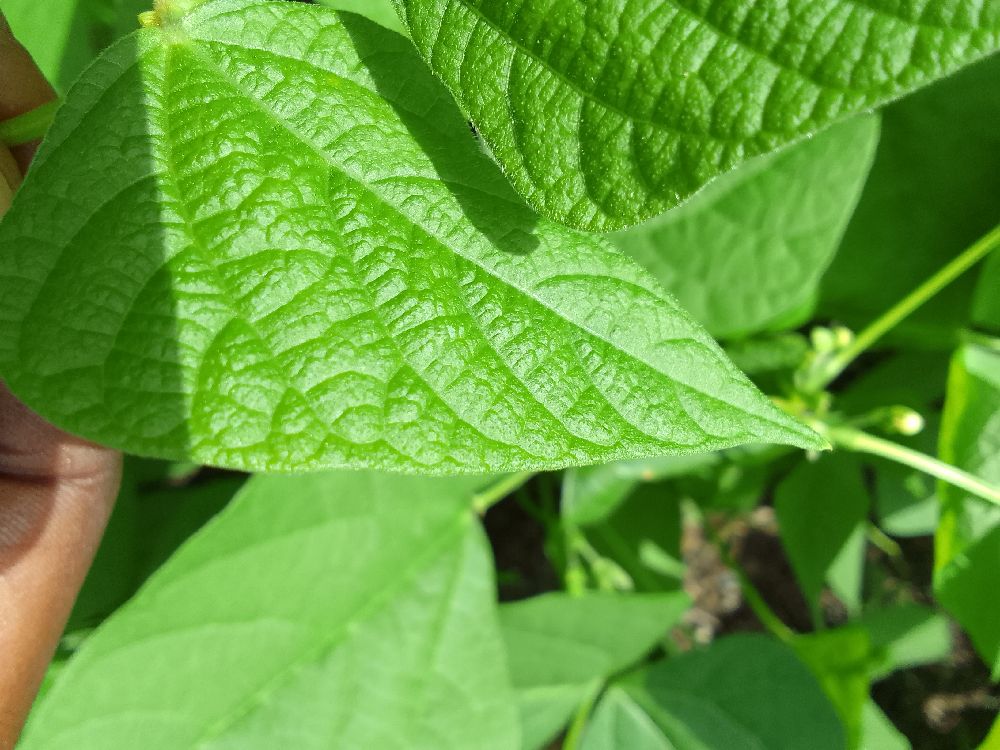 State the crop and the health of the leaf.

common bean, healthy
